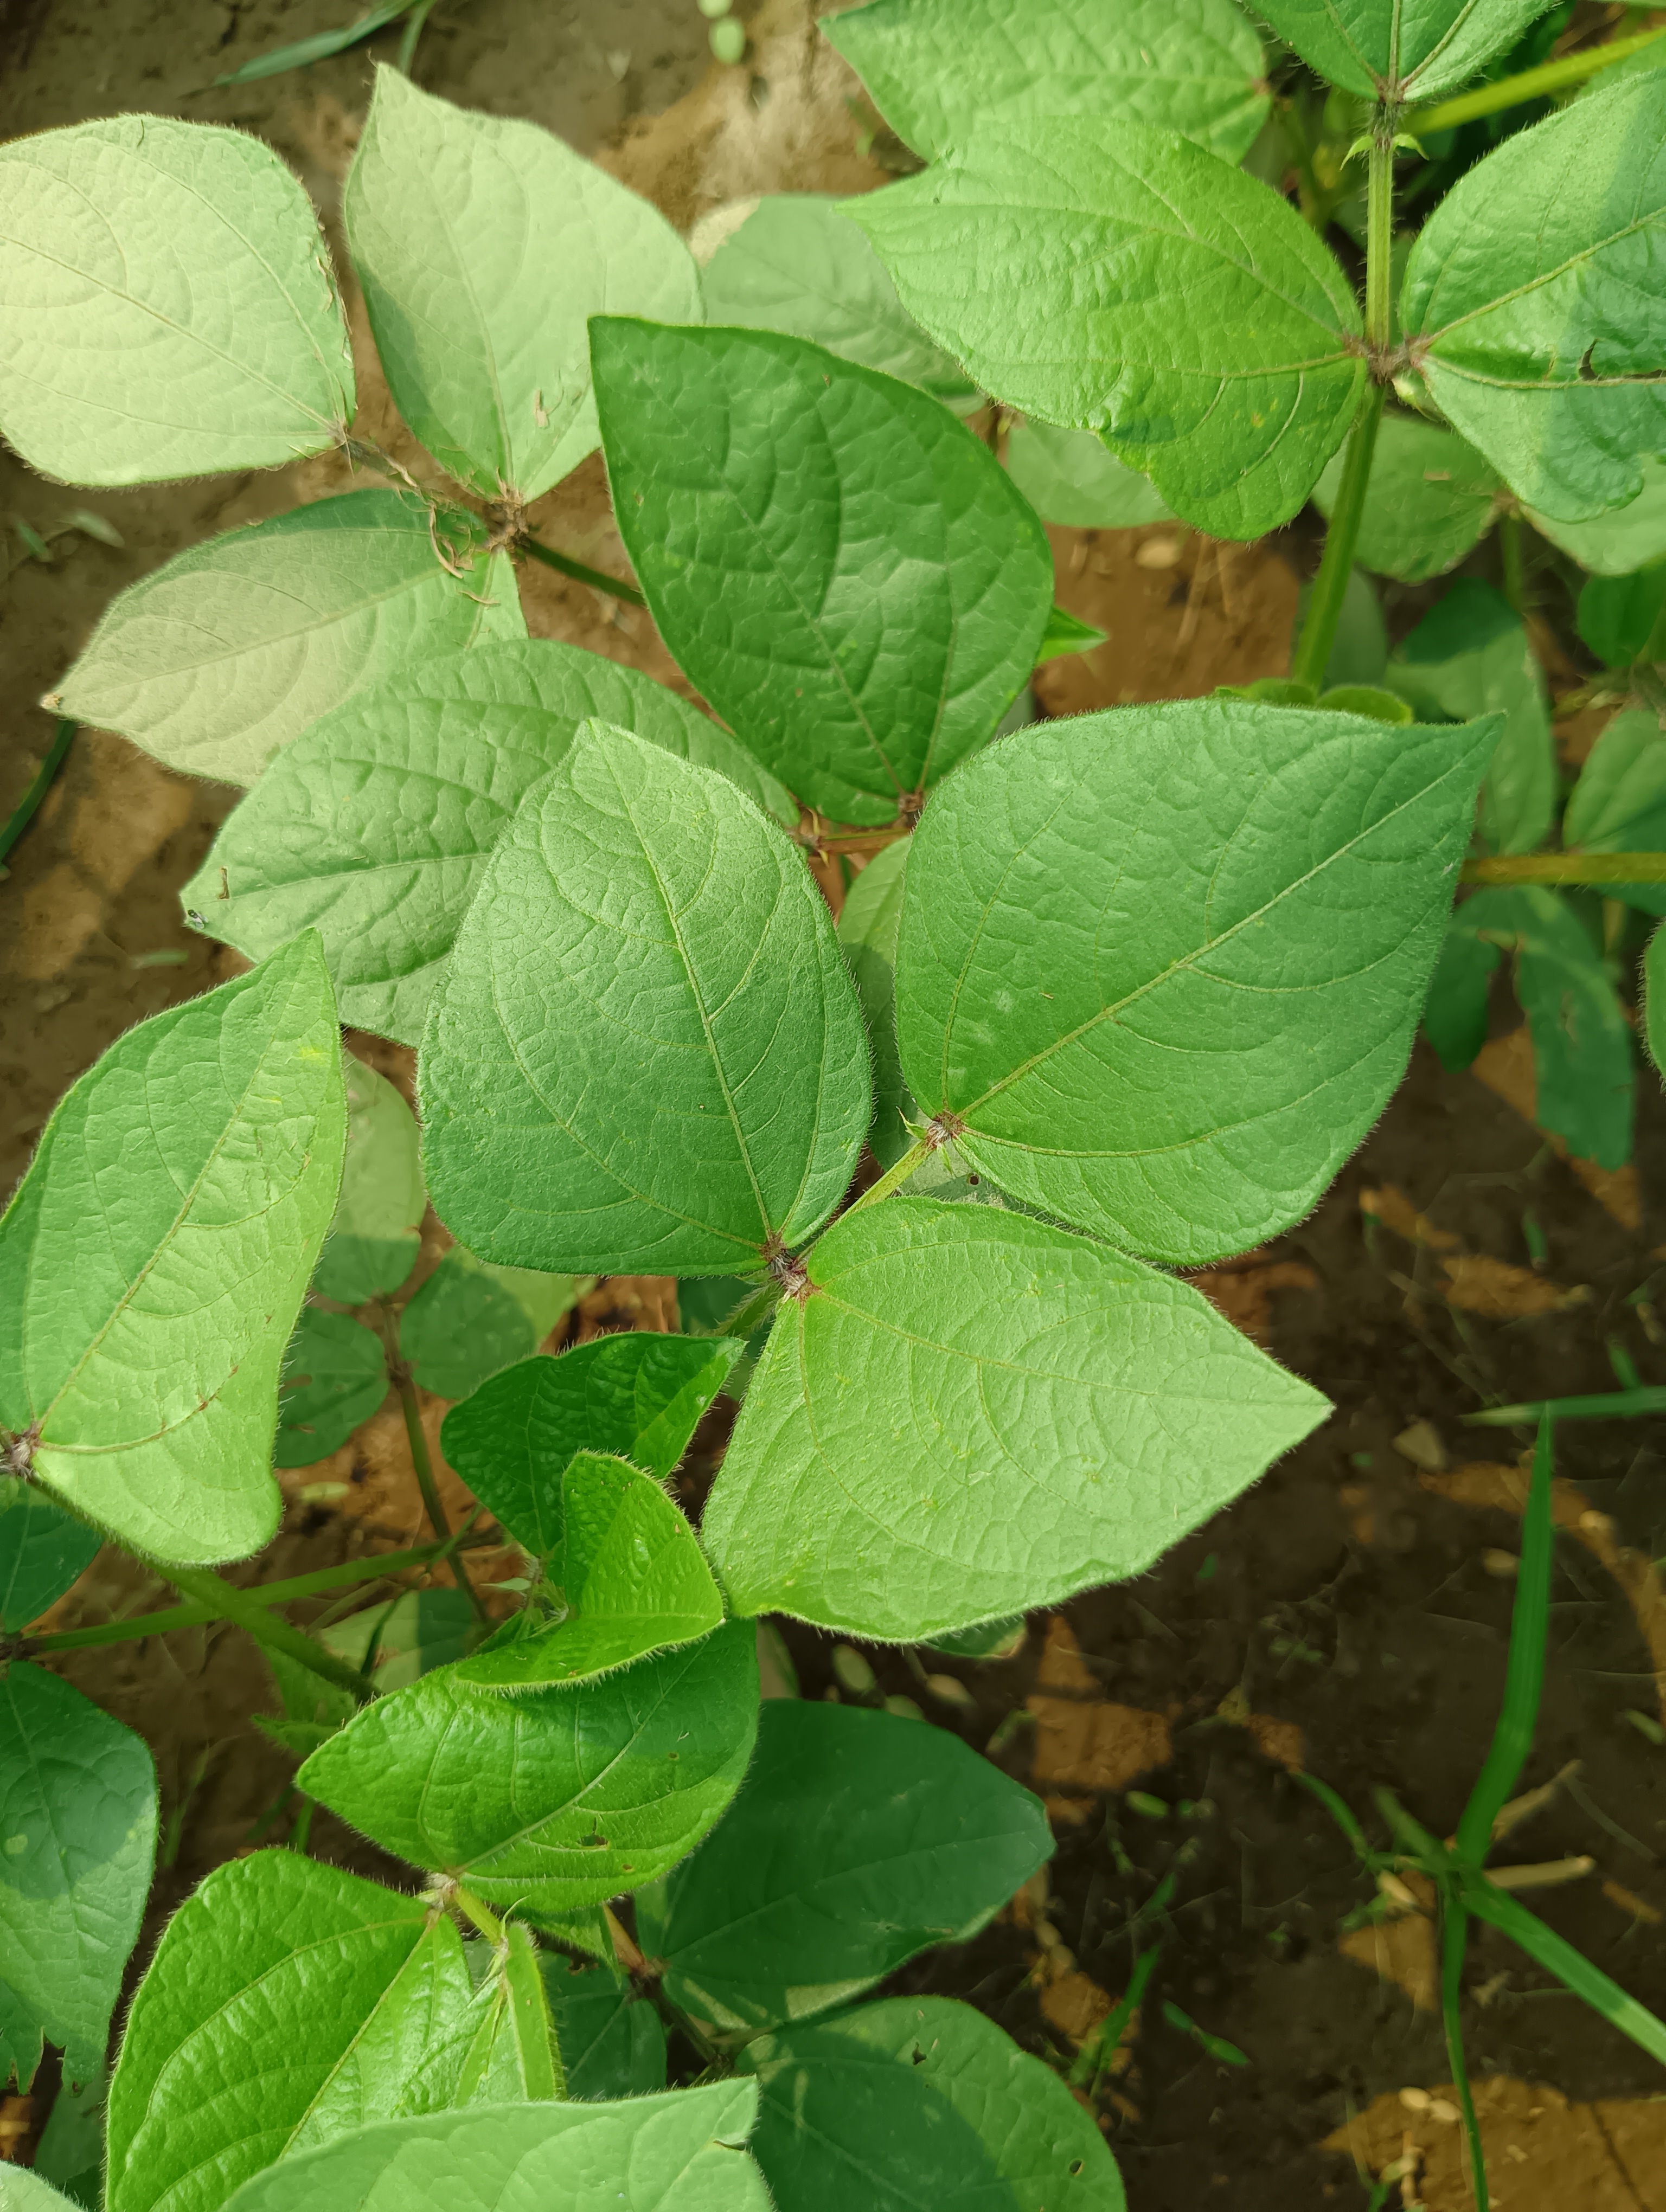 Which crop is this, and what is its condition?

mungbean, healthy
